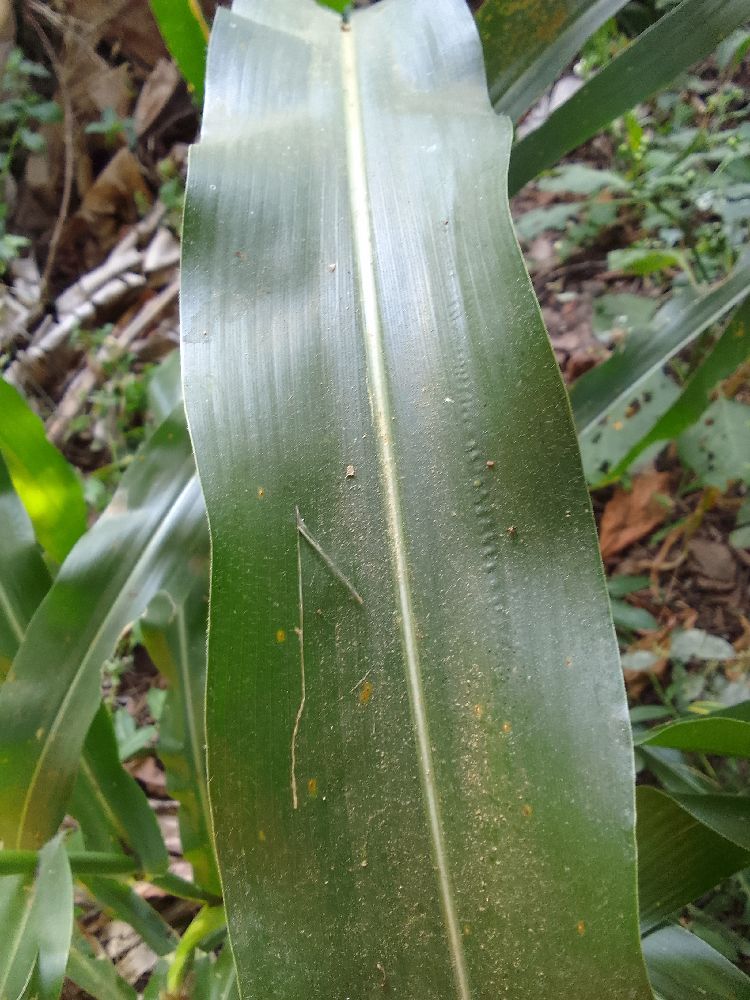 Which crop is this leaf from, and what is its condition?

maize, healthy
